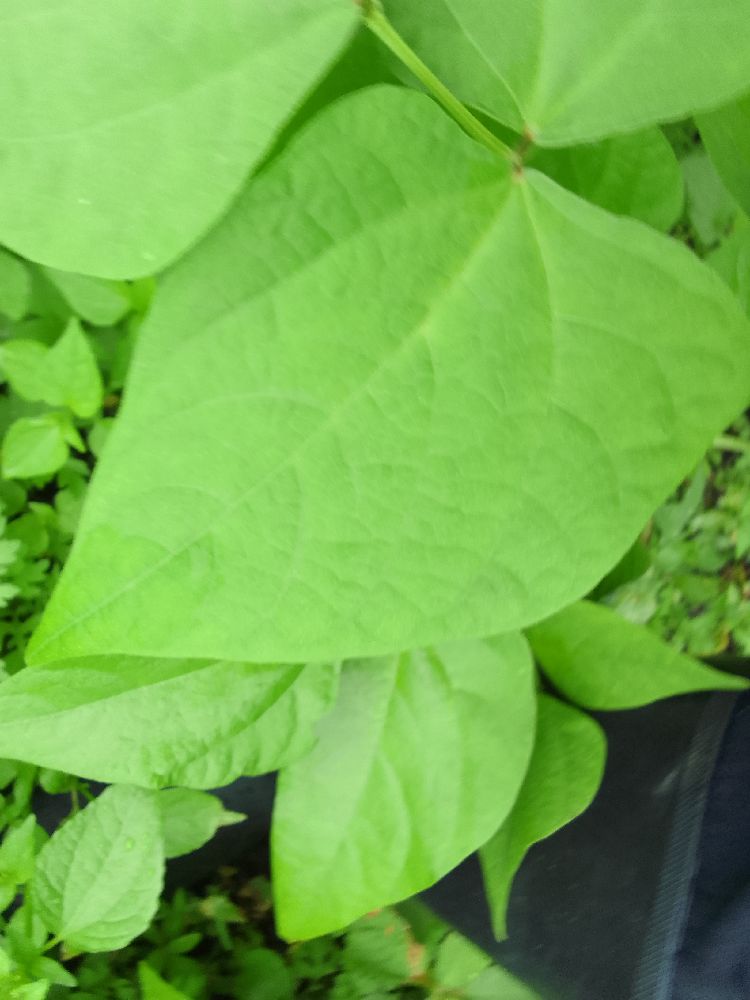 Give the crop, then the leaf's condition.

common bean, healthy
